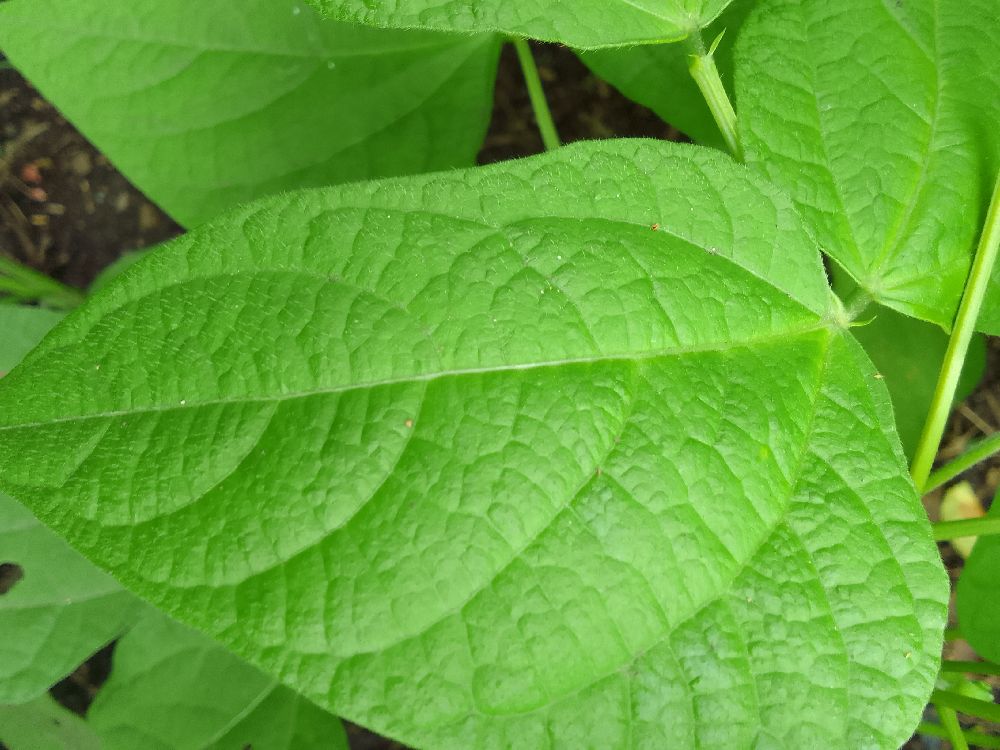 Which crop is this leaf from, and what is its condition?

common bean, healthy
